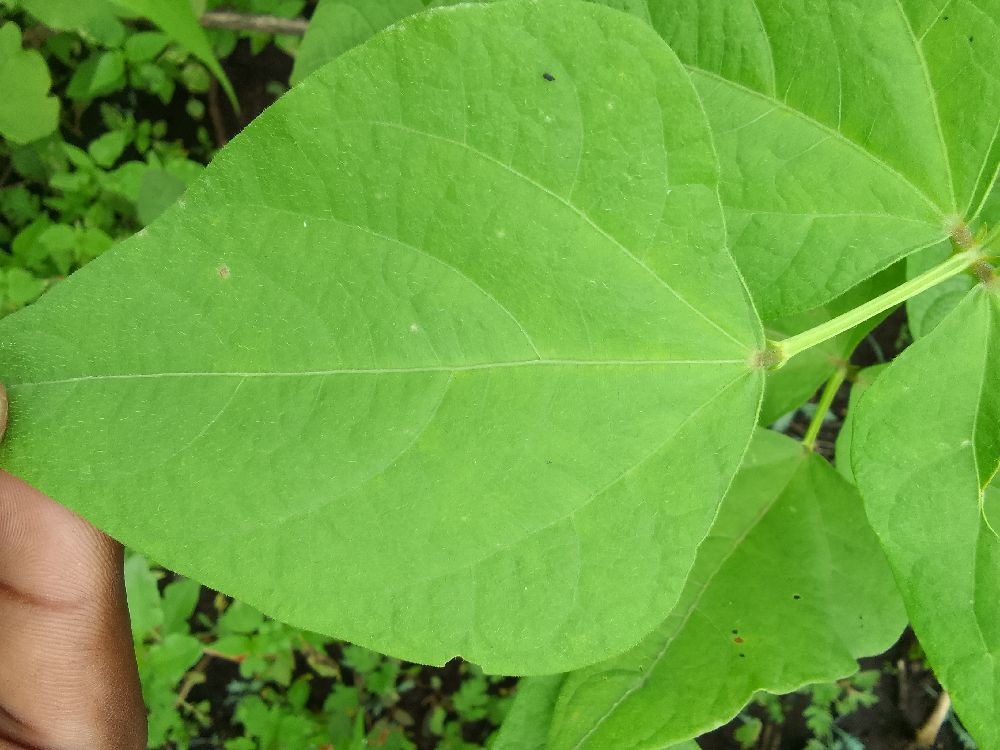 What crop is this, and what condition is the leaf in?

common bean, healthy
